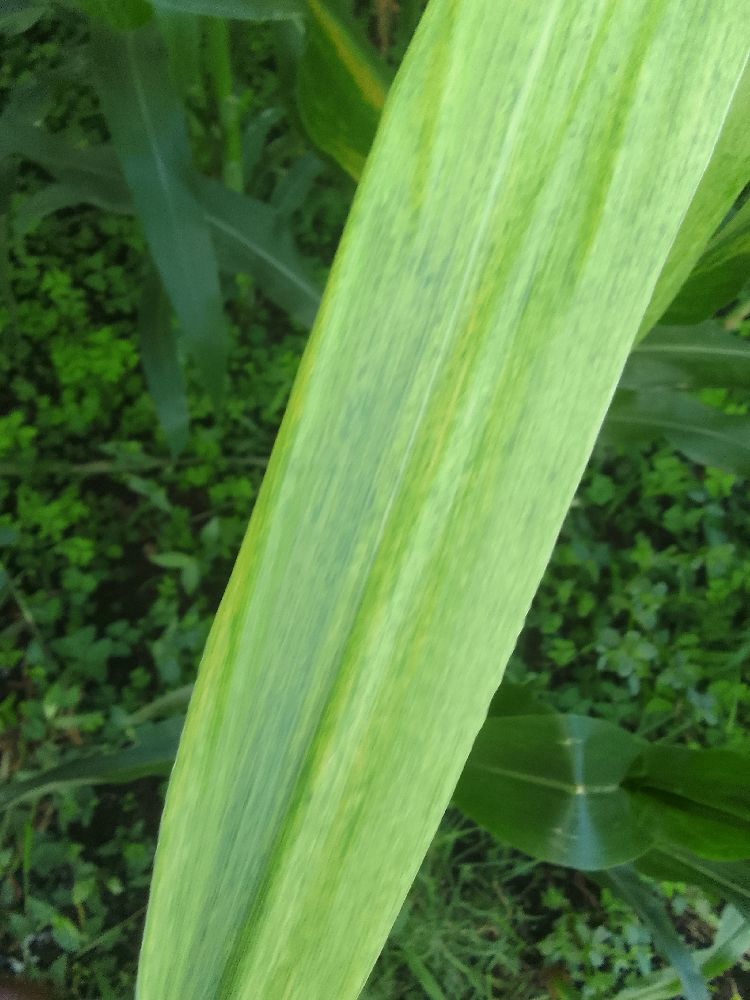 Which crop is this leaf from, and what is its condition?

maize, maize lethal necrosis
